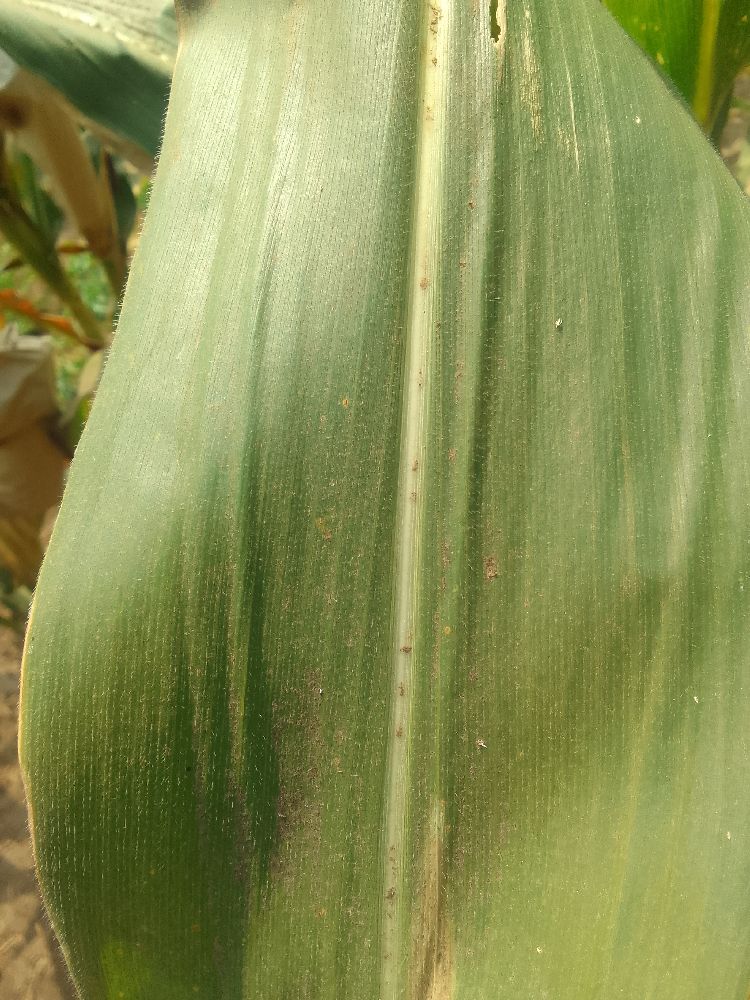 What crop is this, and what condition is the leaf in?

maize, healthy
